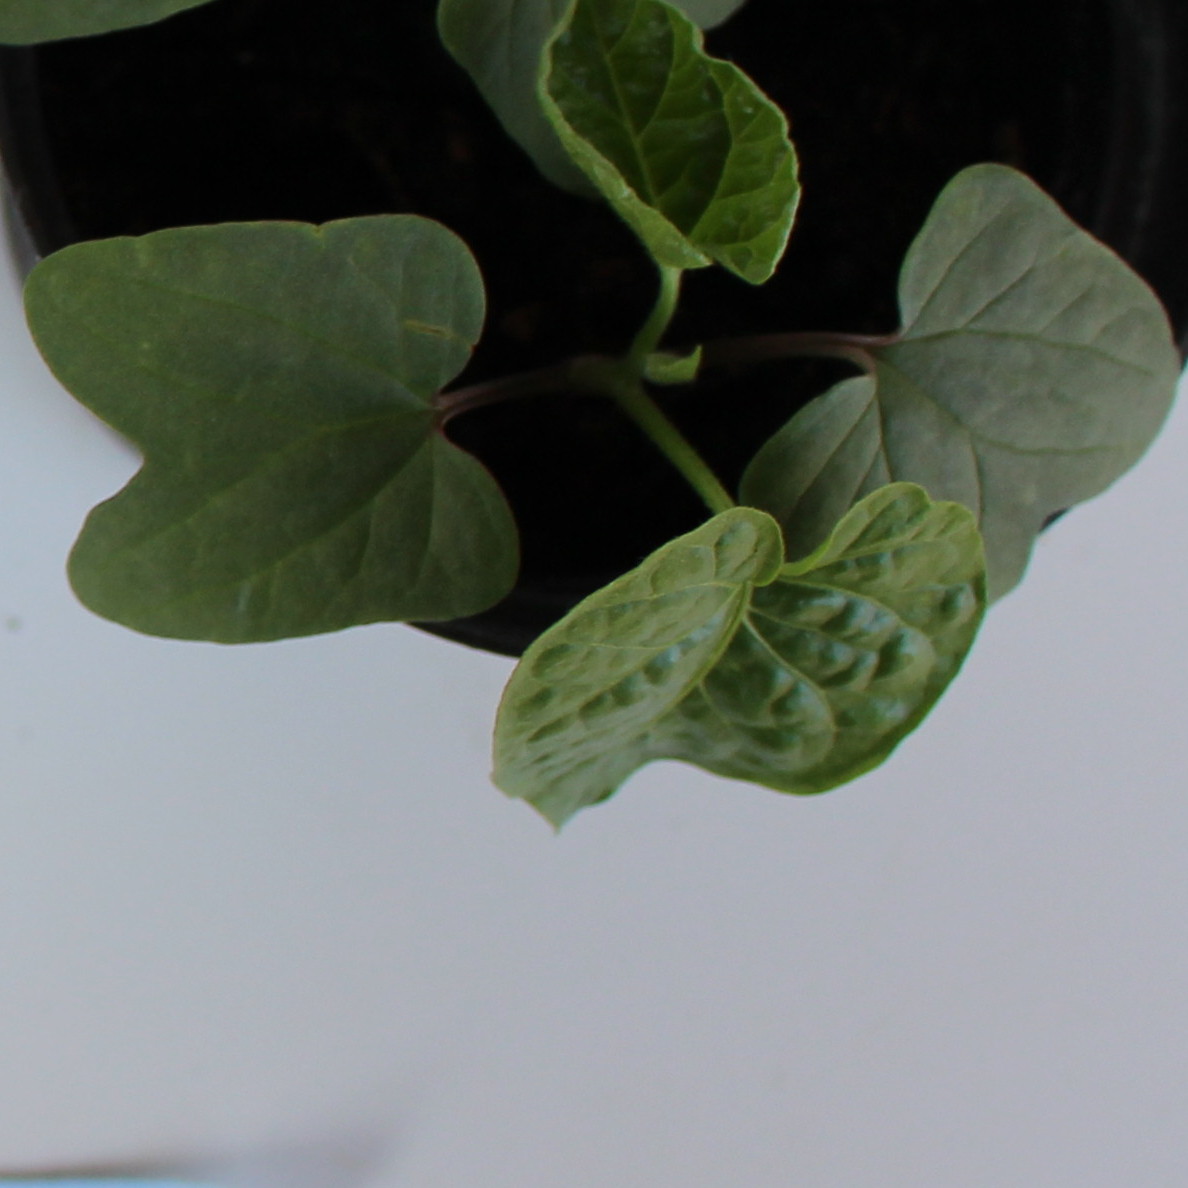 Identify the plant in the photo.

Convolvulus arvensis
